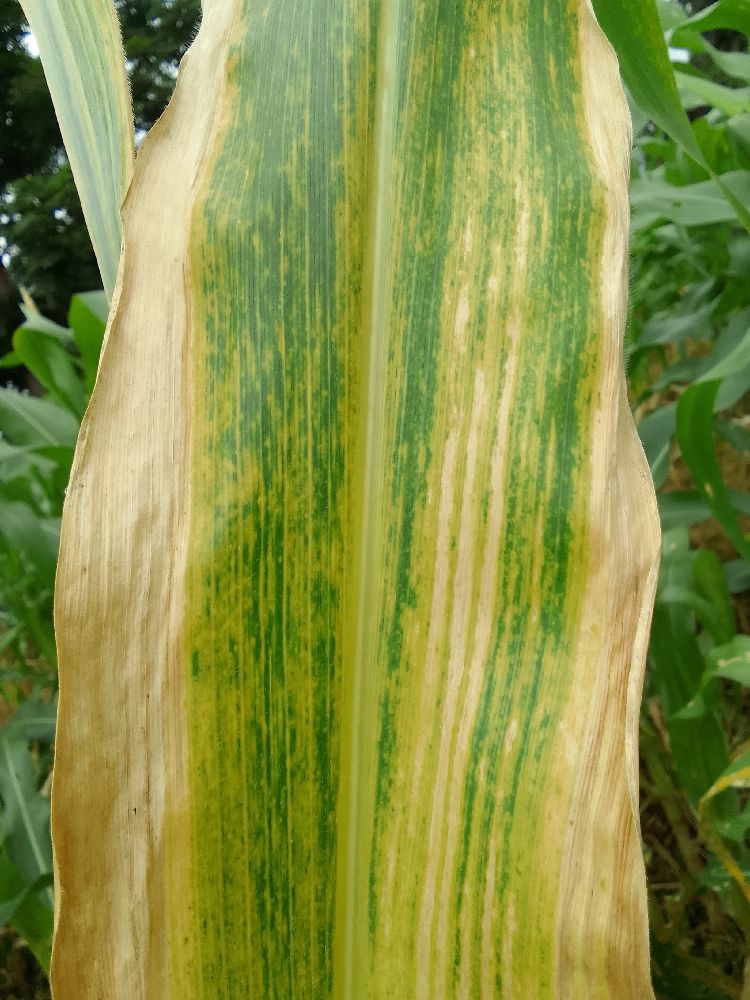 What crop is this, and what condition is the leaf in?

maize, maize lethal necrosis
